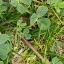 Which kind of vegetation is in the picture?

unstructured weed
